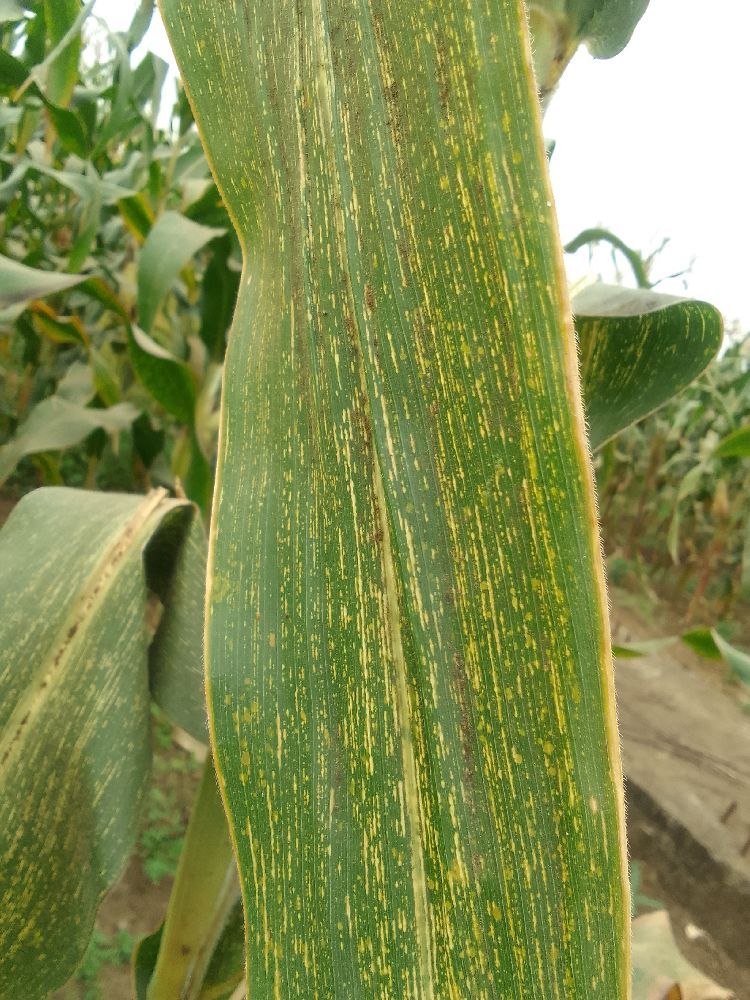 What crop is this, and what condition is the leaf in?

maize, maize streak virus
